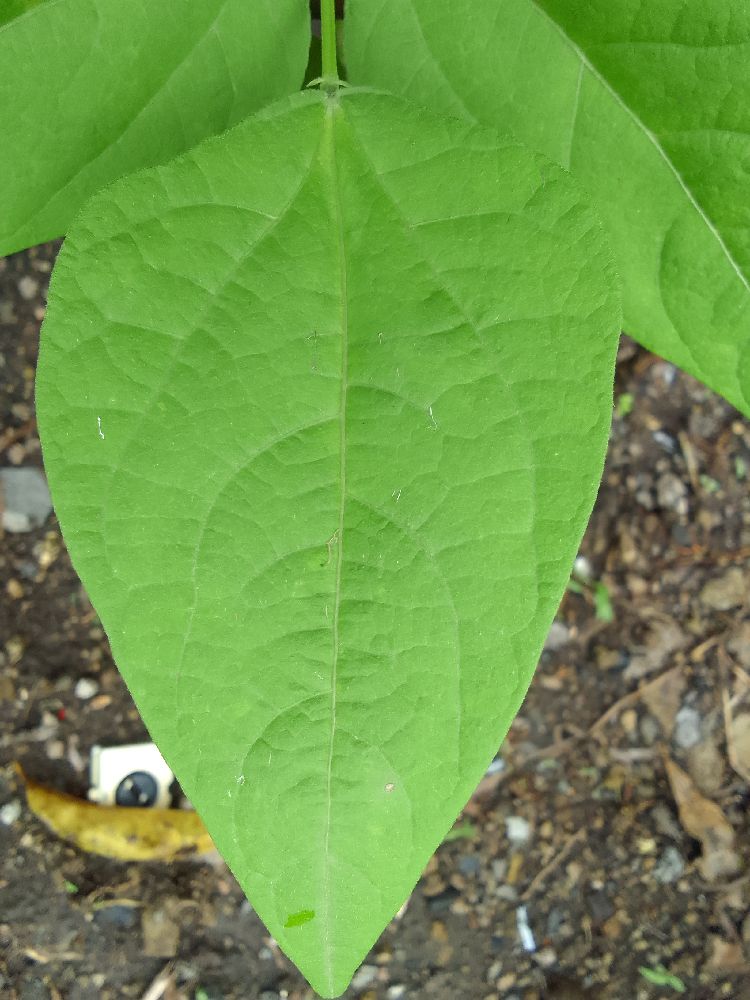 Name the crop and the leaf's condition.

common bean, healthy
